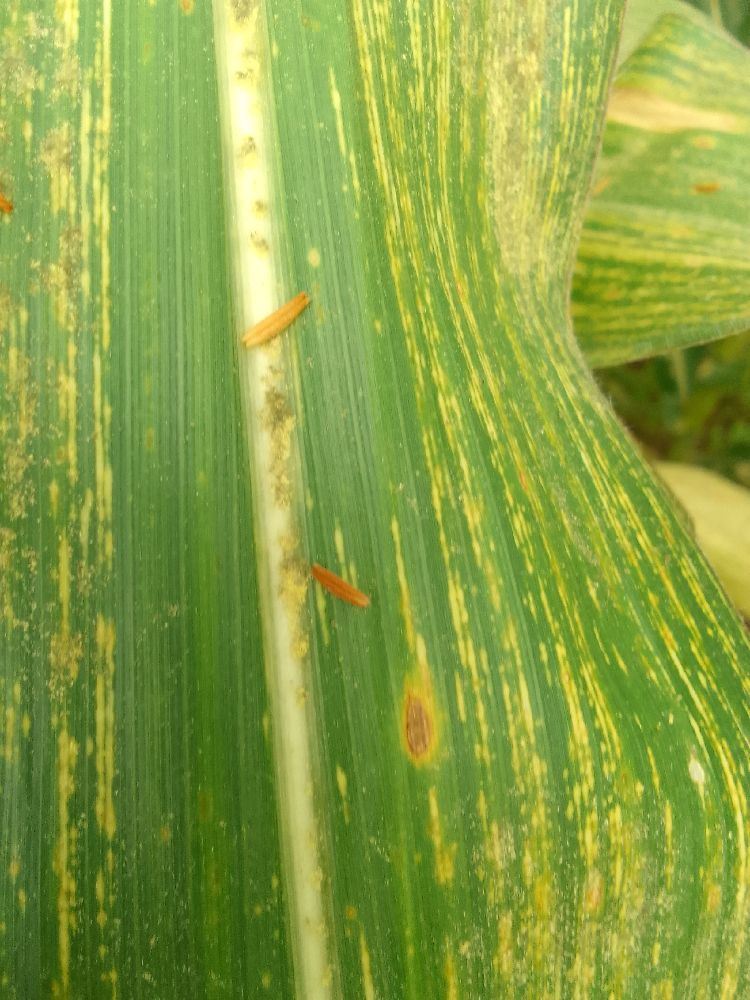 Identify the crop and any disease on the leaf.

maize, maize streak virus
